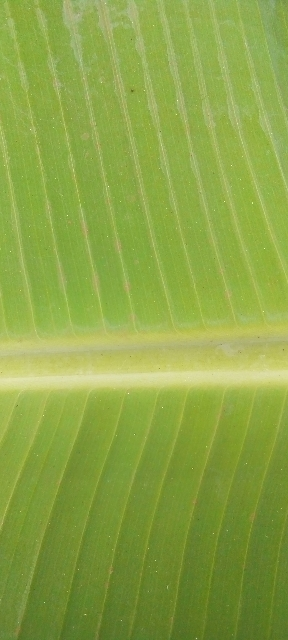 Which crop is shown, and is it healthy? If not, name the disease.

banana, healthy
